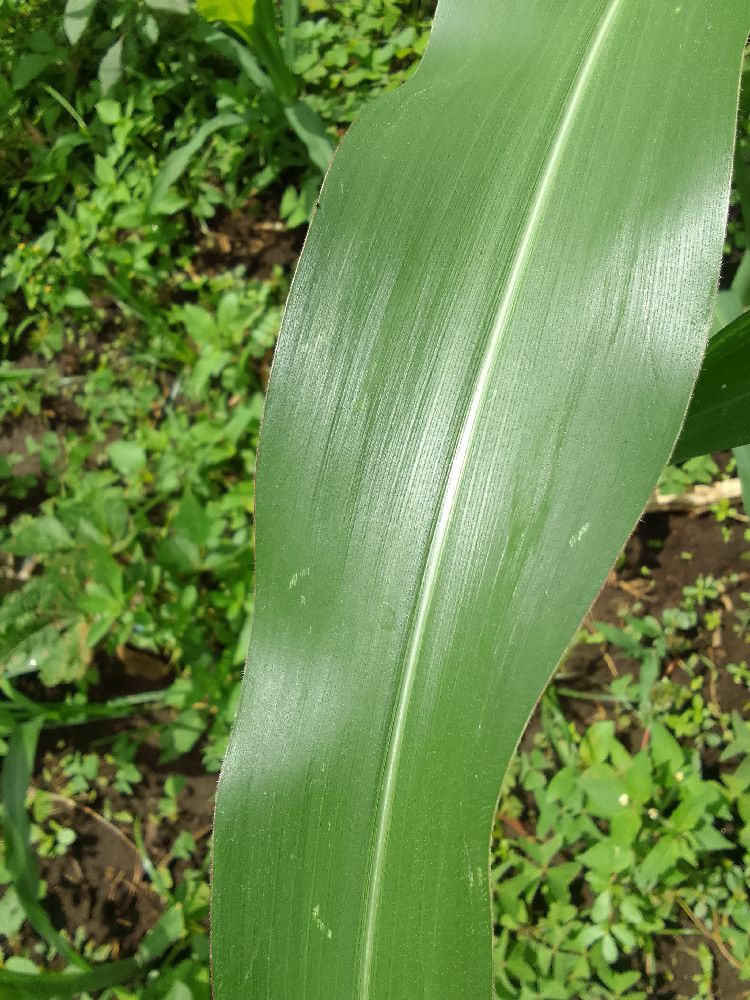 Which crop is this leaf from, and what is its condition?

maize, healthy
